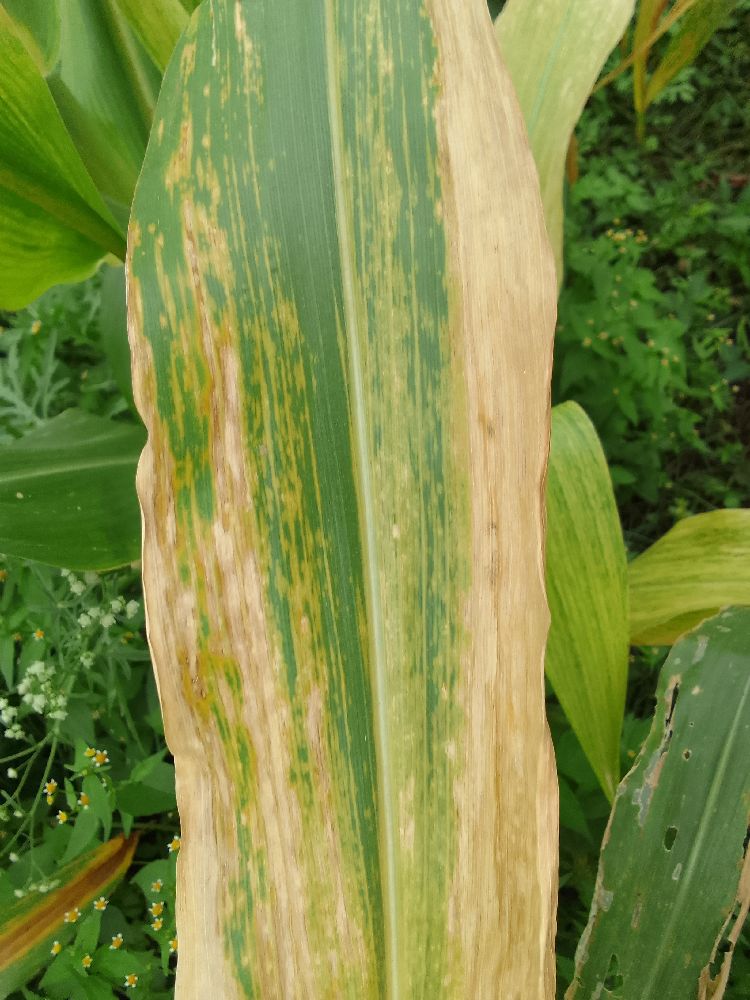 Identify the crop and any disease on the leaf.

maize, maize lethal necrosis
